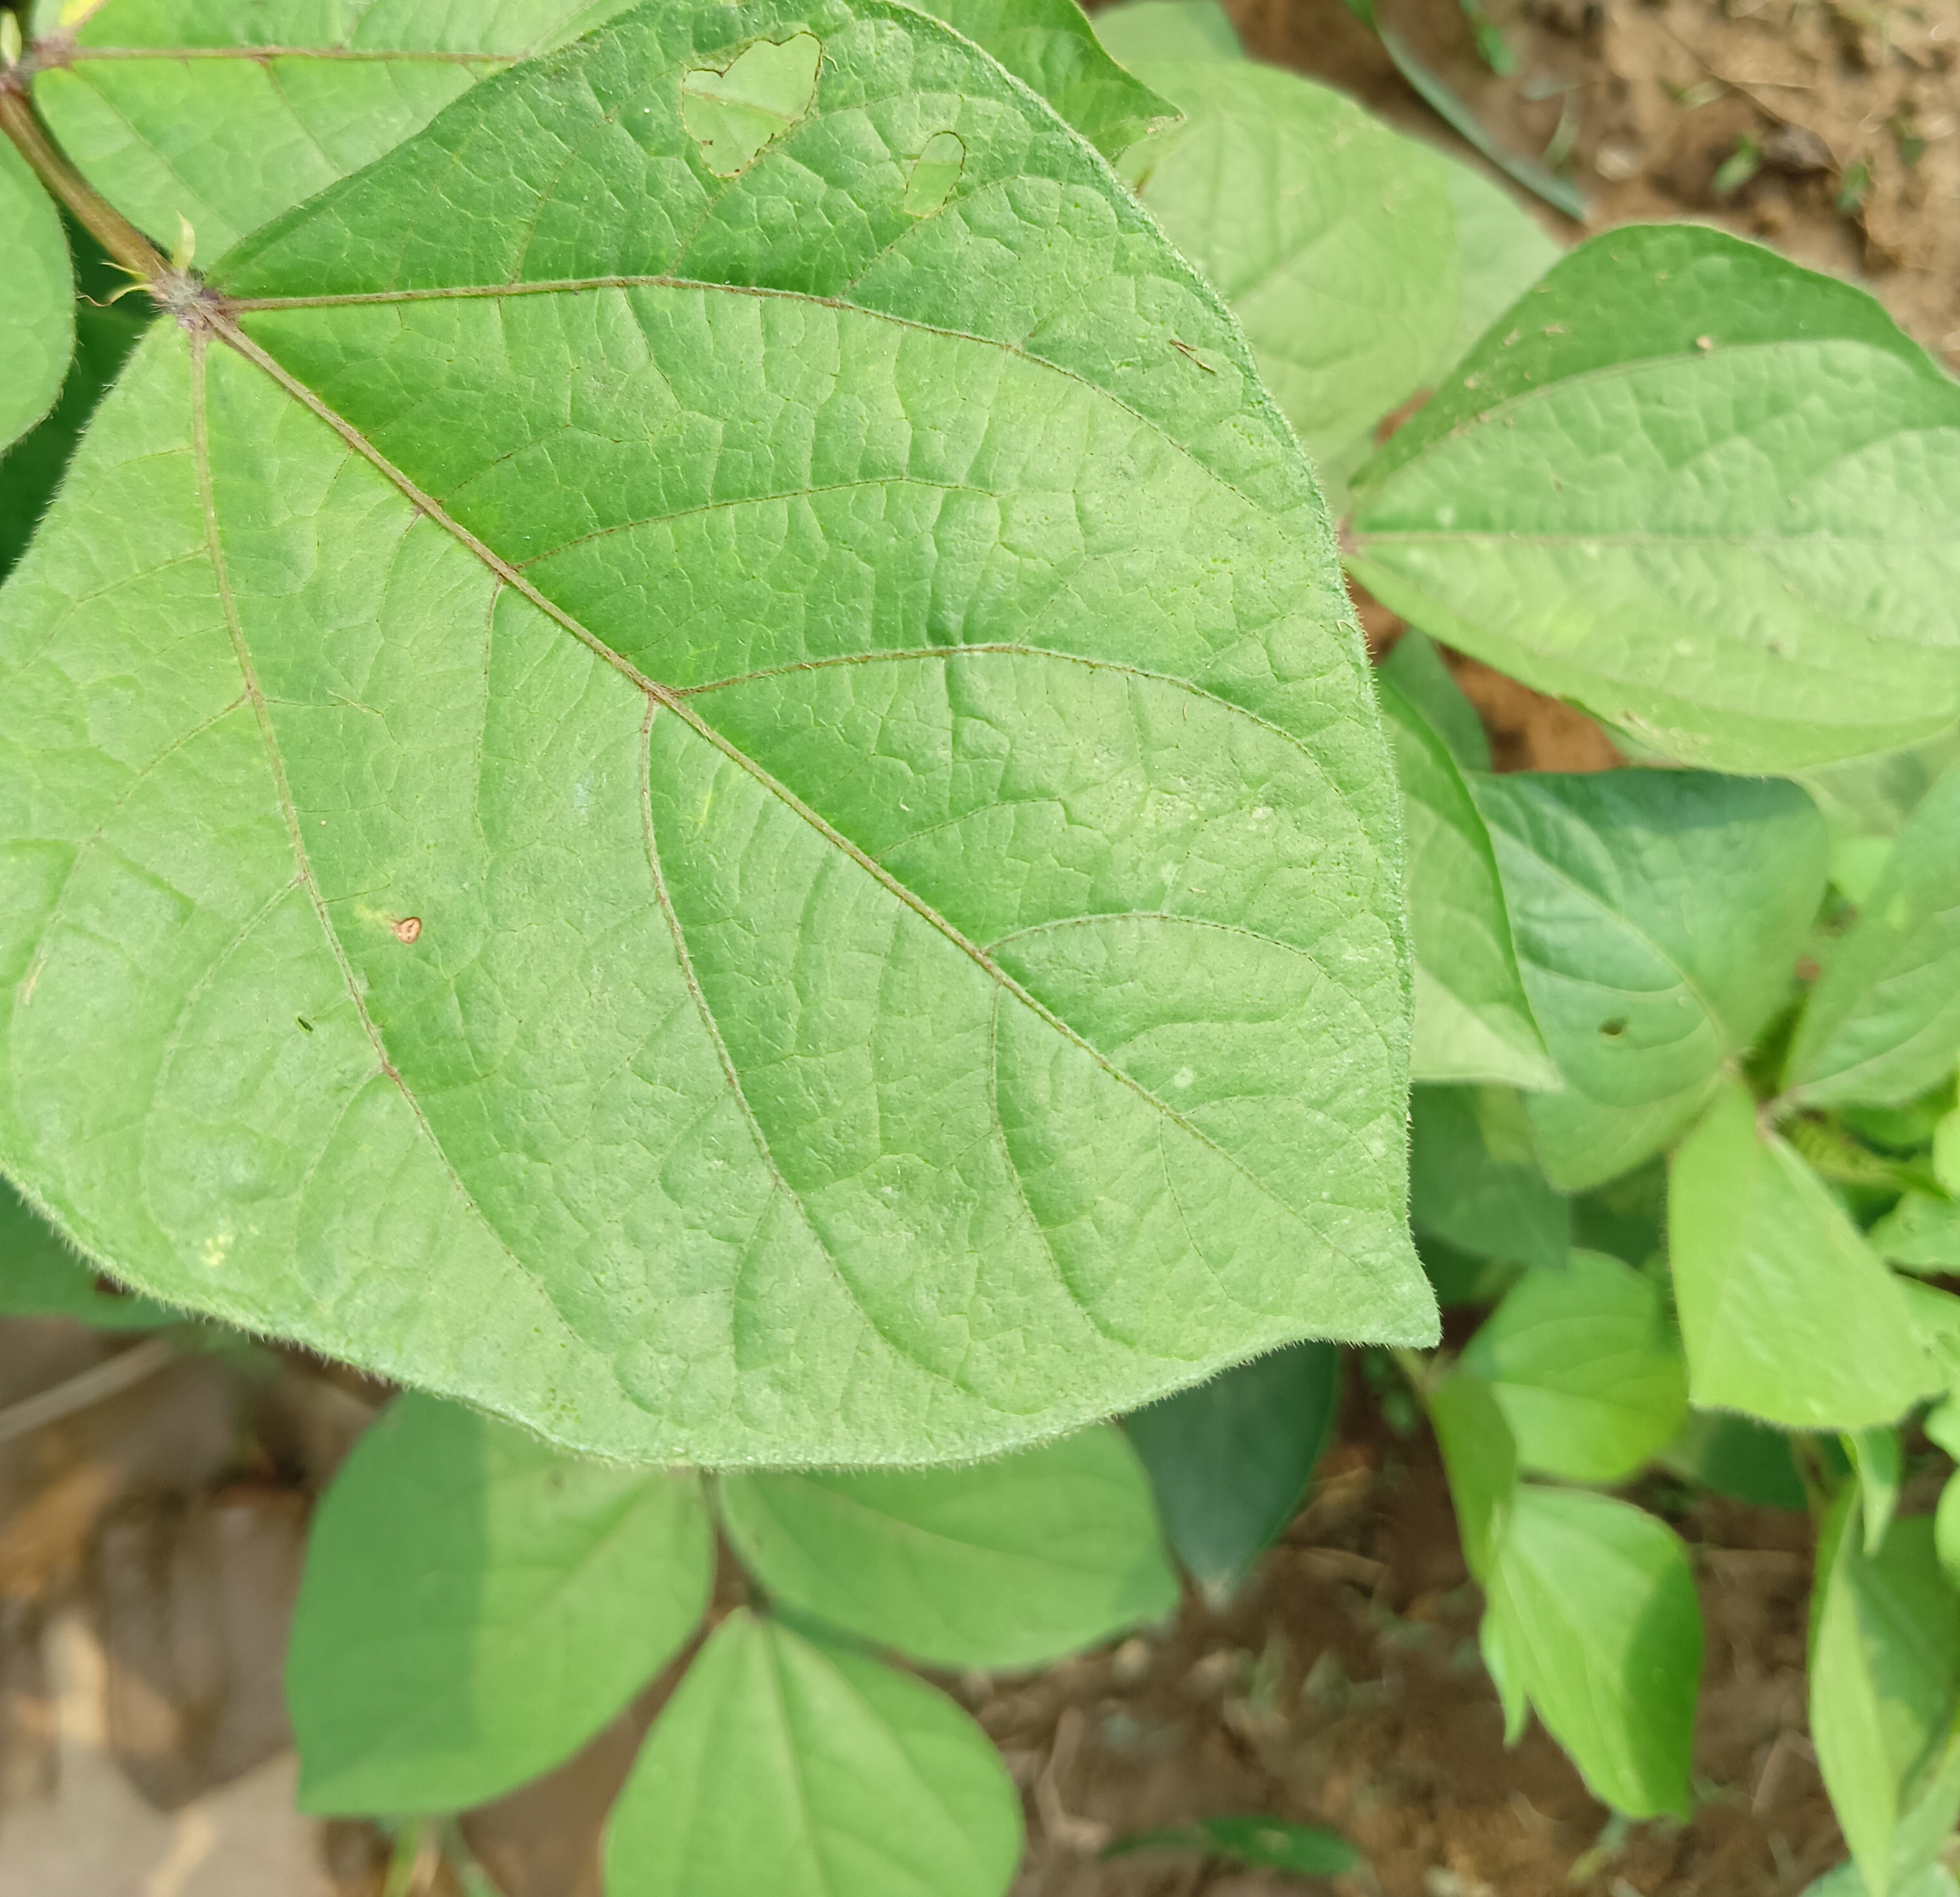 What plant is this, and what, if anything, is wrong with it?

mungbean, healthy
